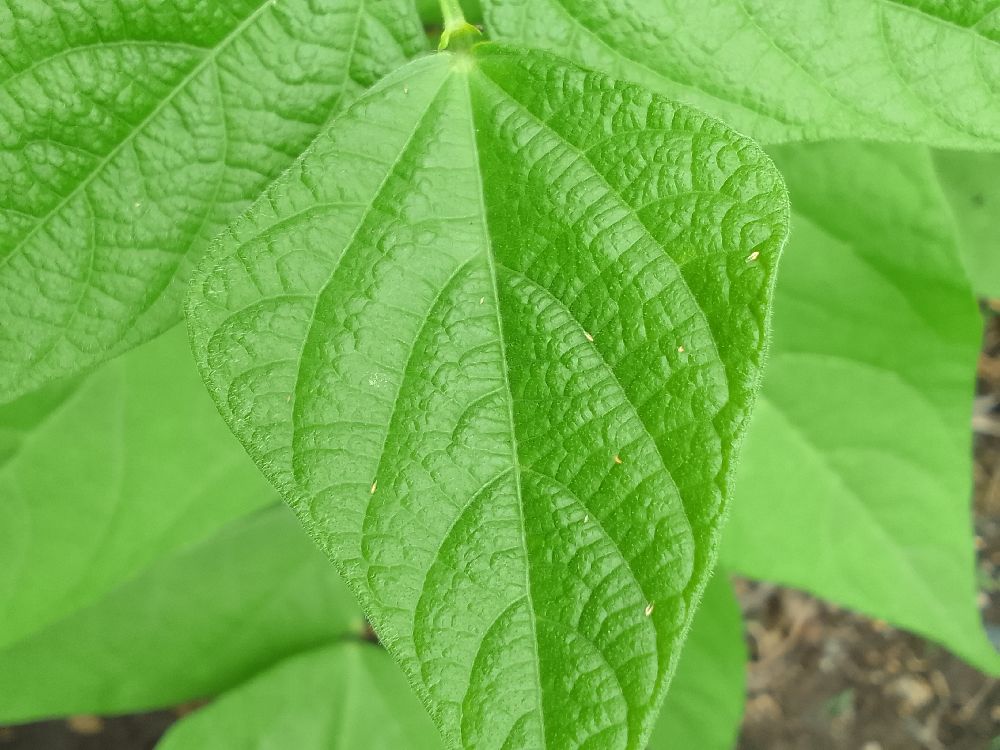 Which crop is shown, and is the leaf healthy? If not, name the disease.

common bean, healthy
